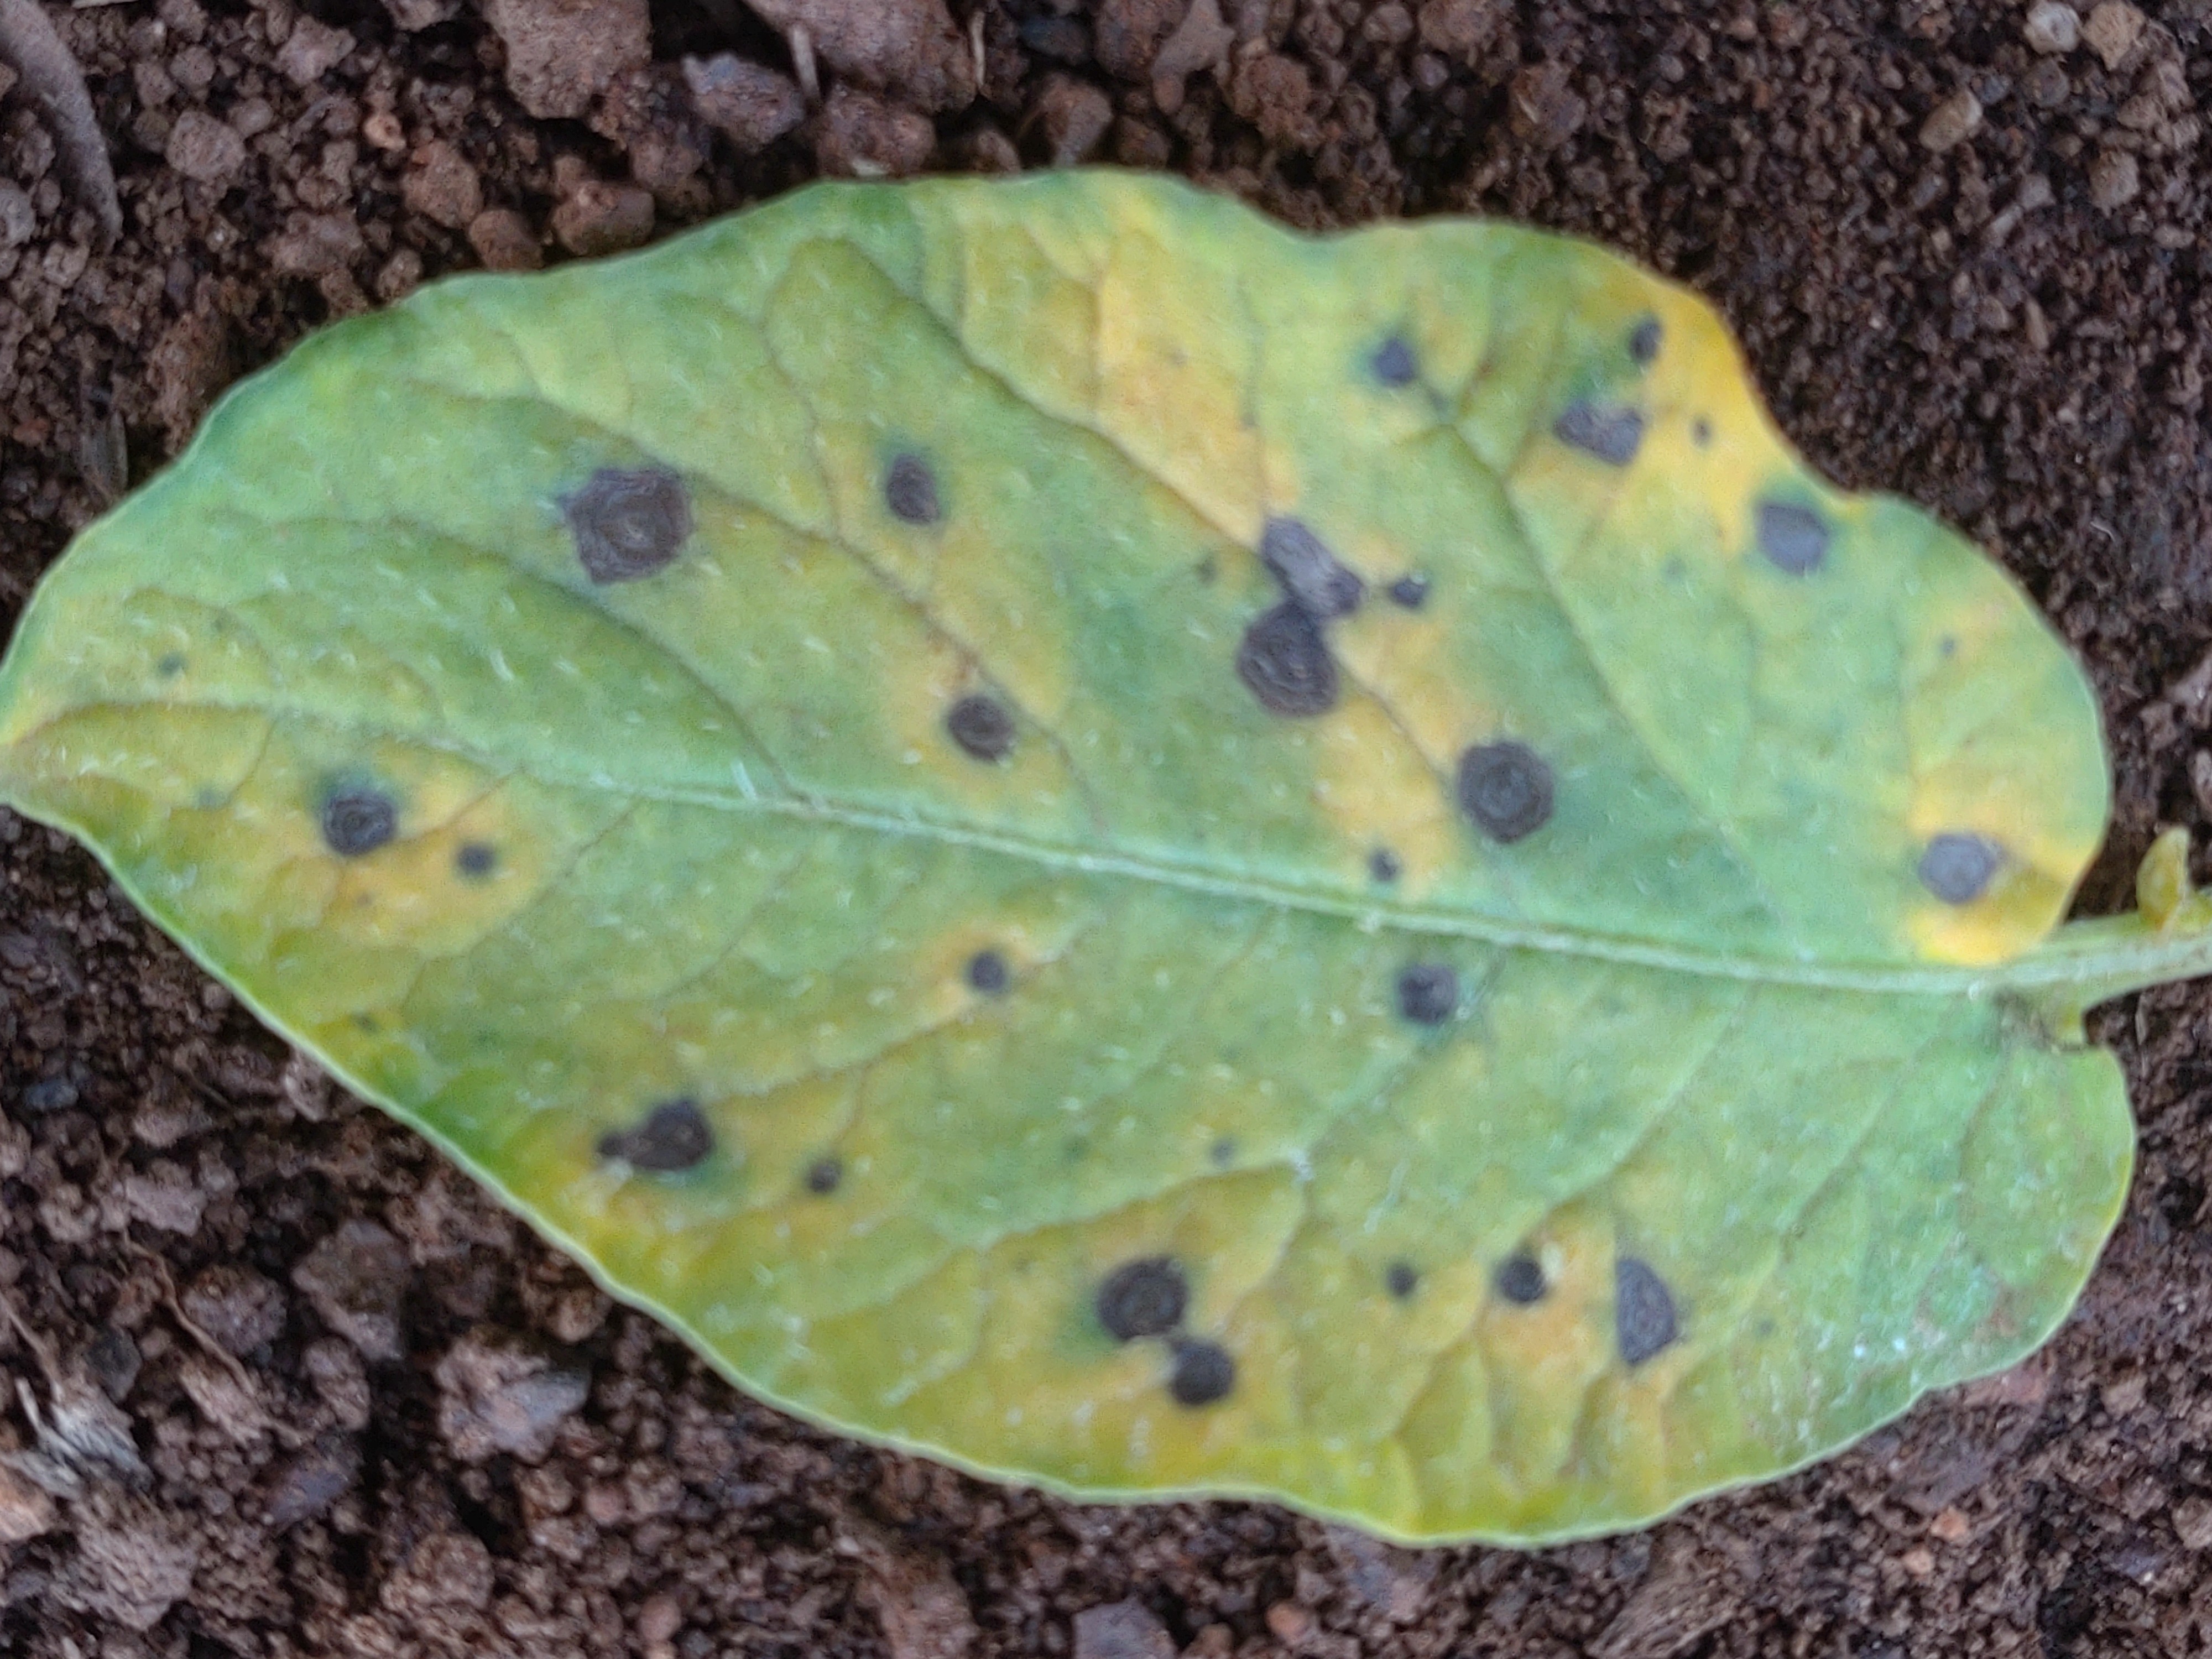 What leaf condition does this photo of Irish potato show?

late blight
